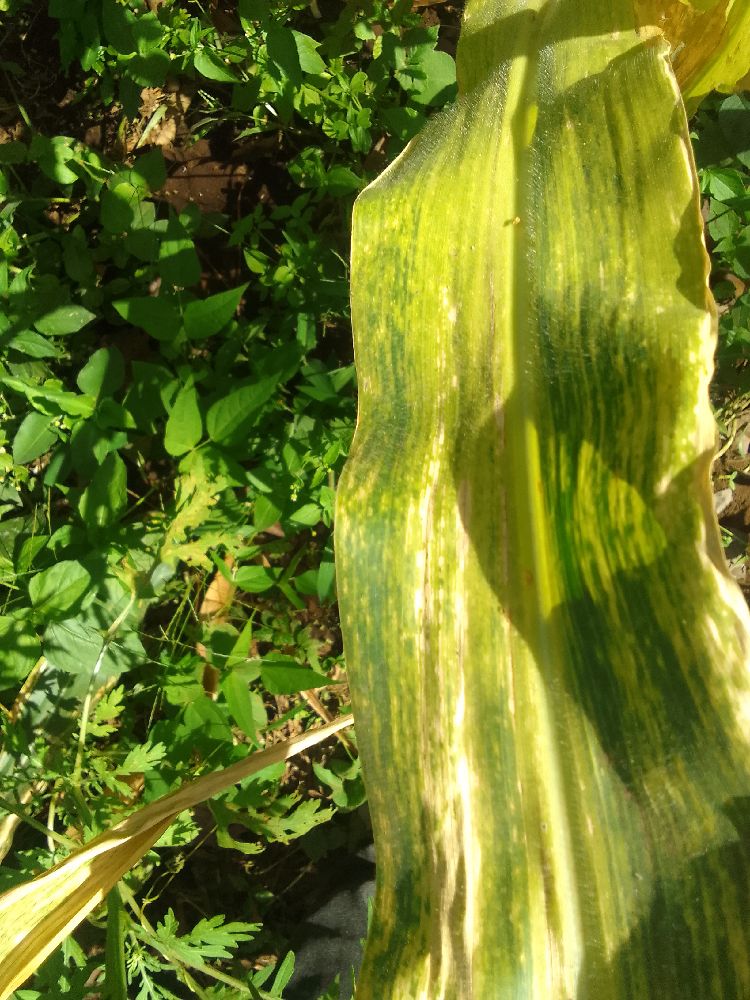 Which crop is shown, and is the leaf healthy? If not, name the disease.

maize, maize lethal necrosis
